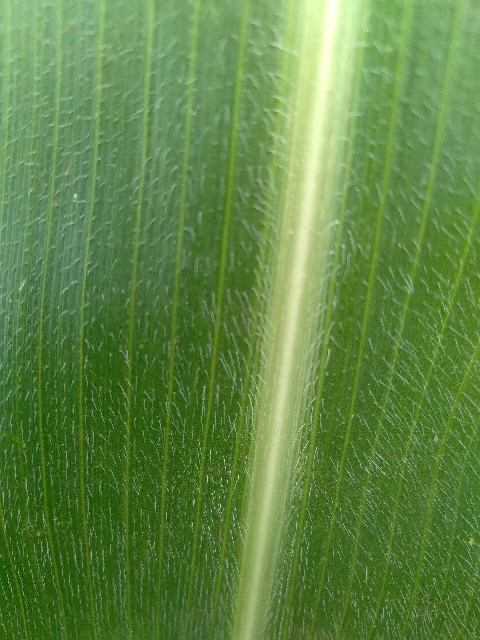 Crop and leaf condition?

maize, healthy
